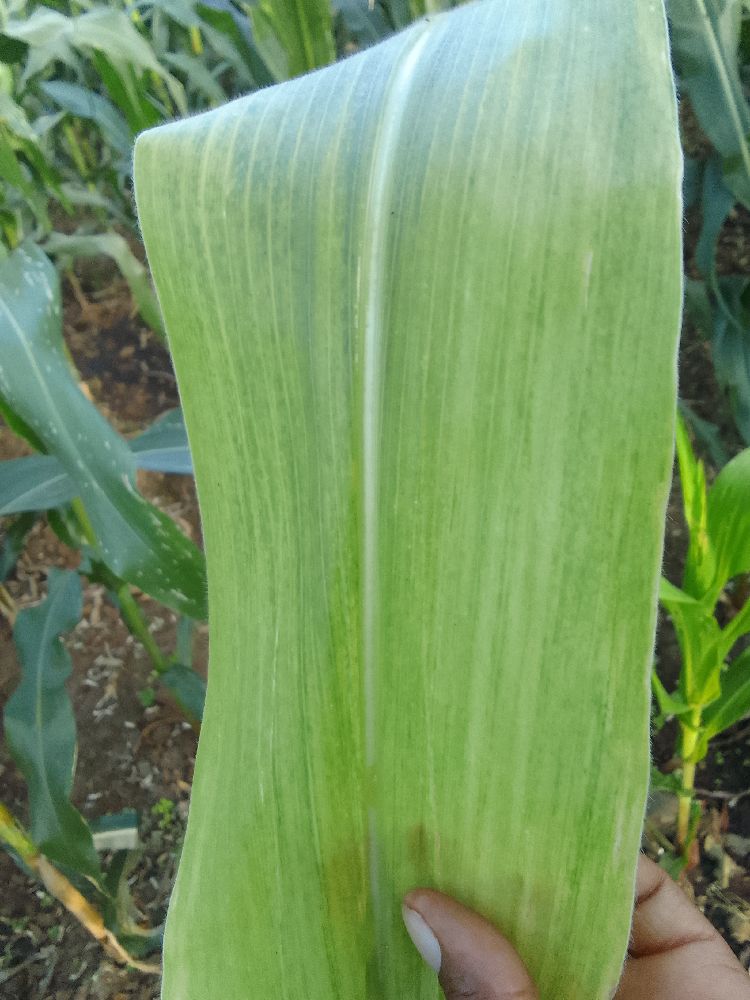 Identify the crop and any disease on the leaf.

maize, maize lethal necrosis
